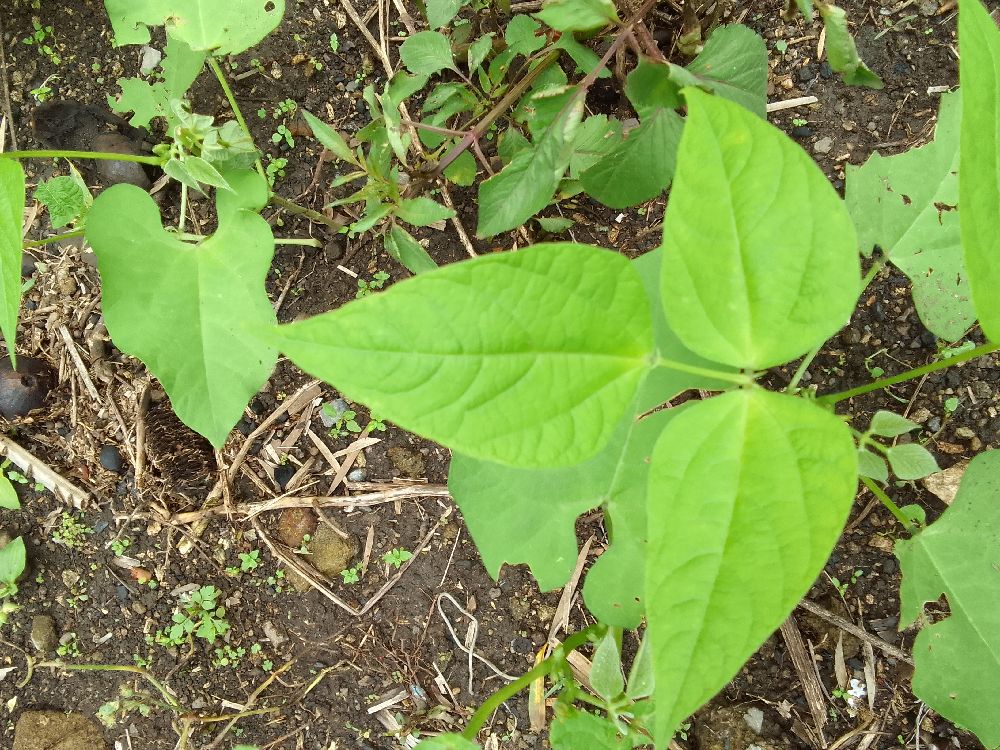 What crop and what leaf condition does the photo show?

common bean, healthy
